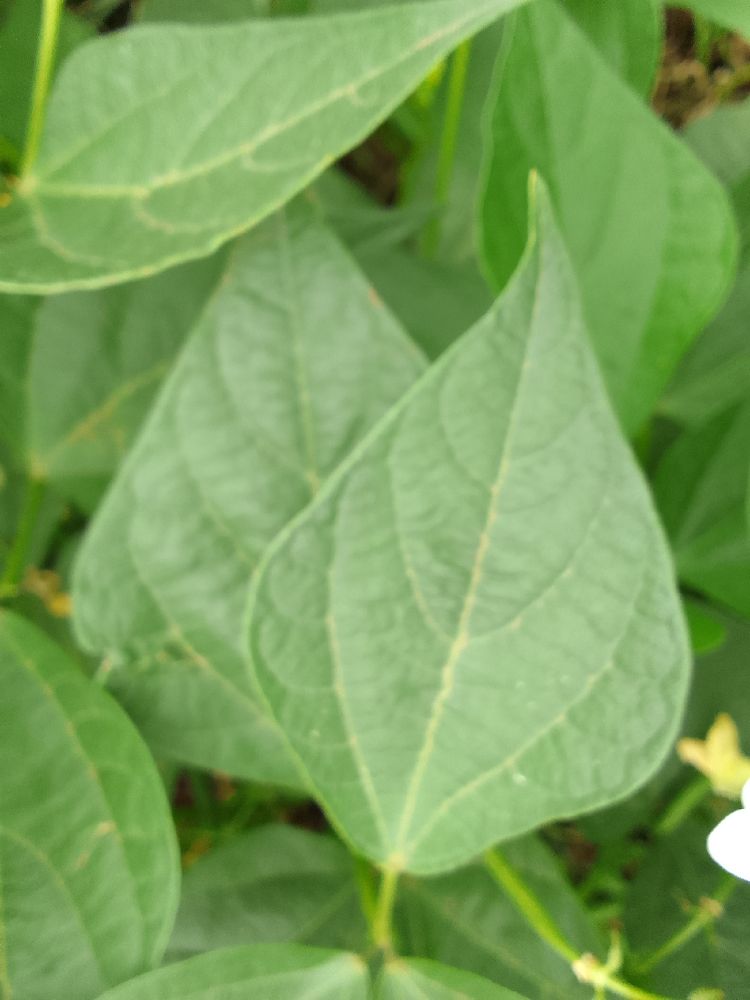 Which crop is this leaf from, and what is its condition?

common bean, healthy
